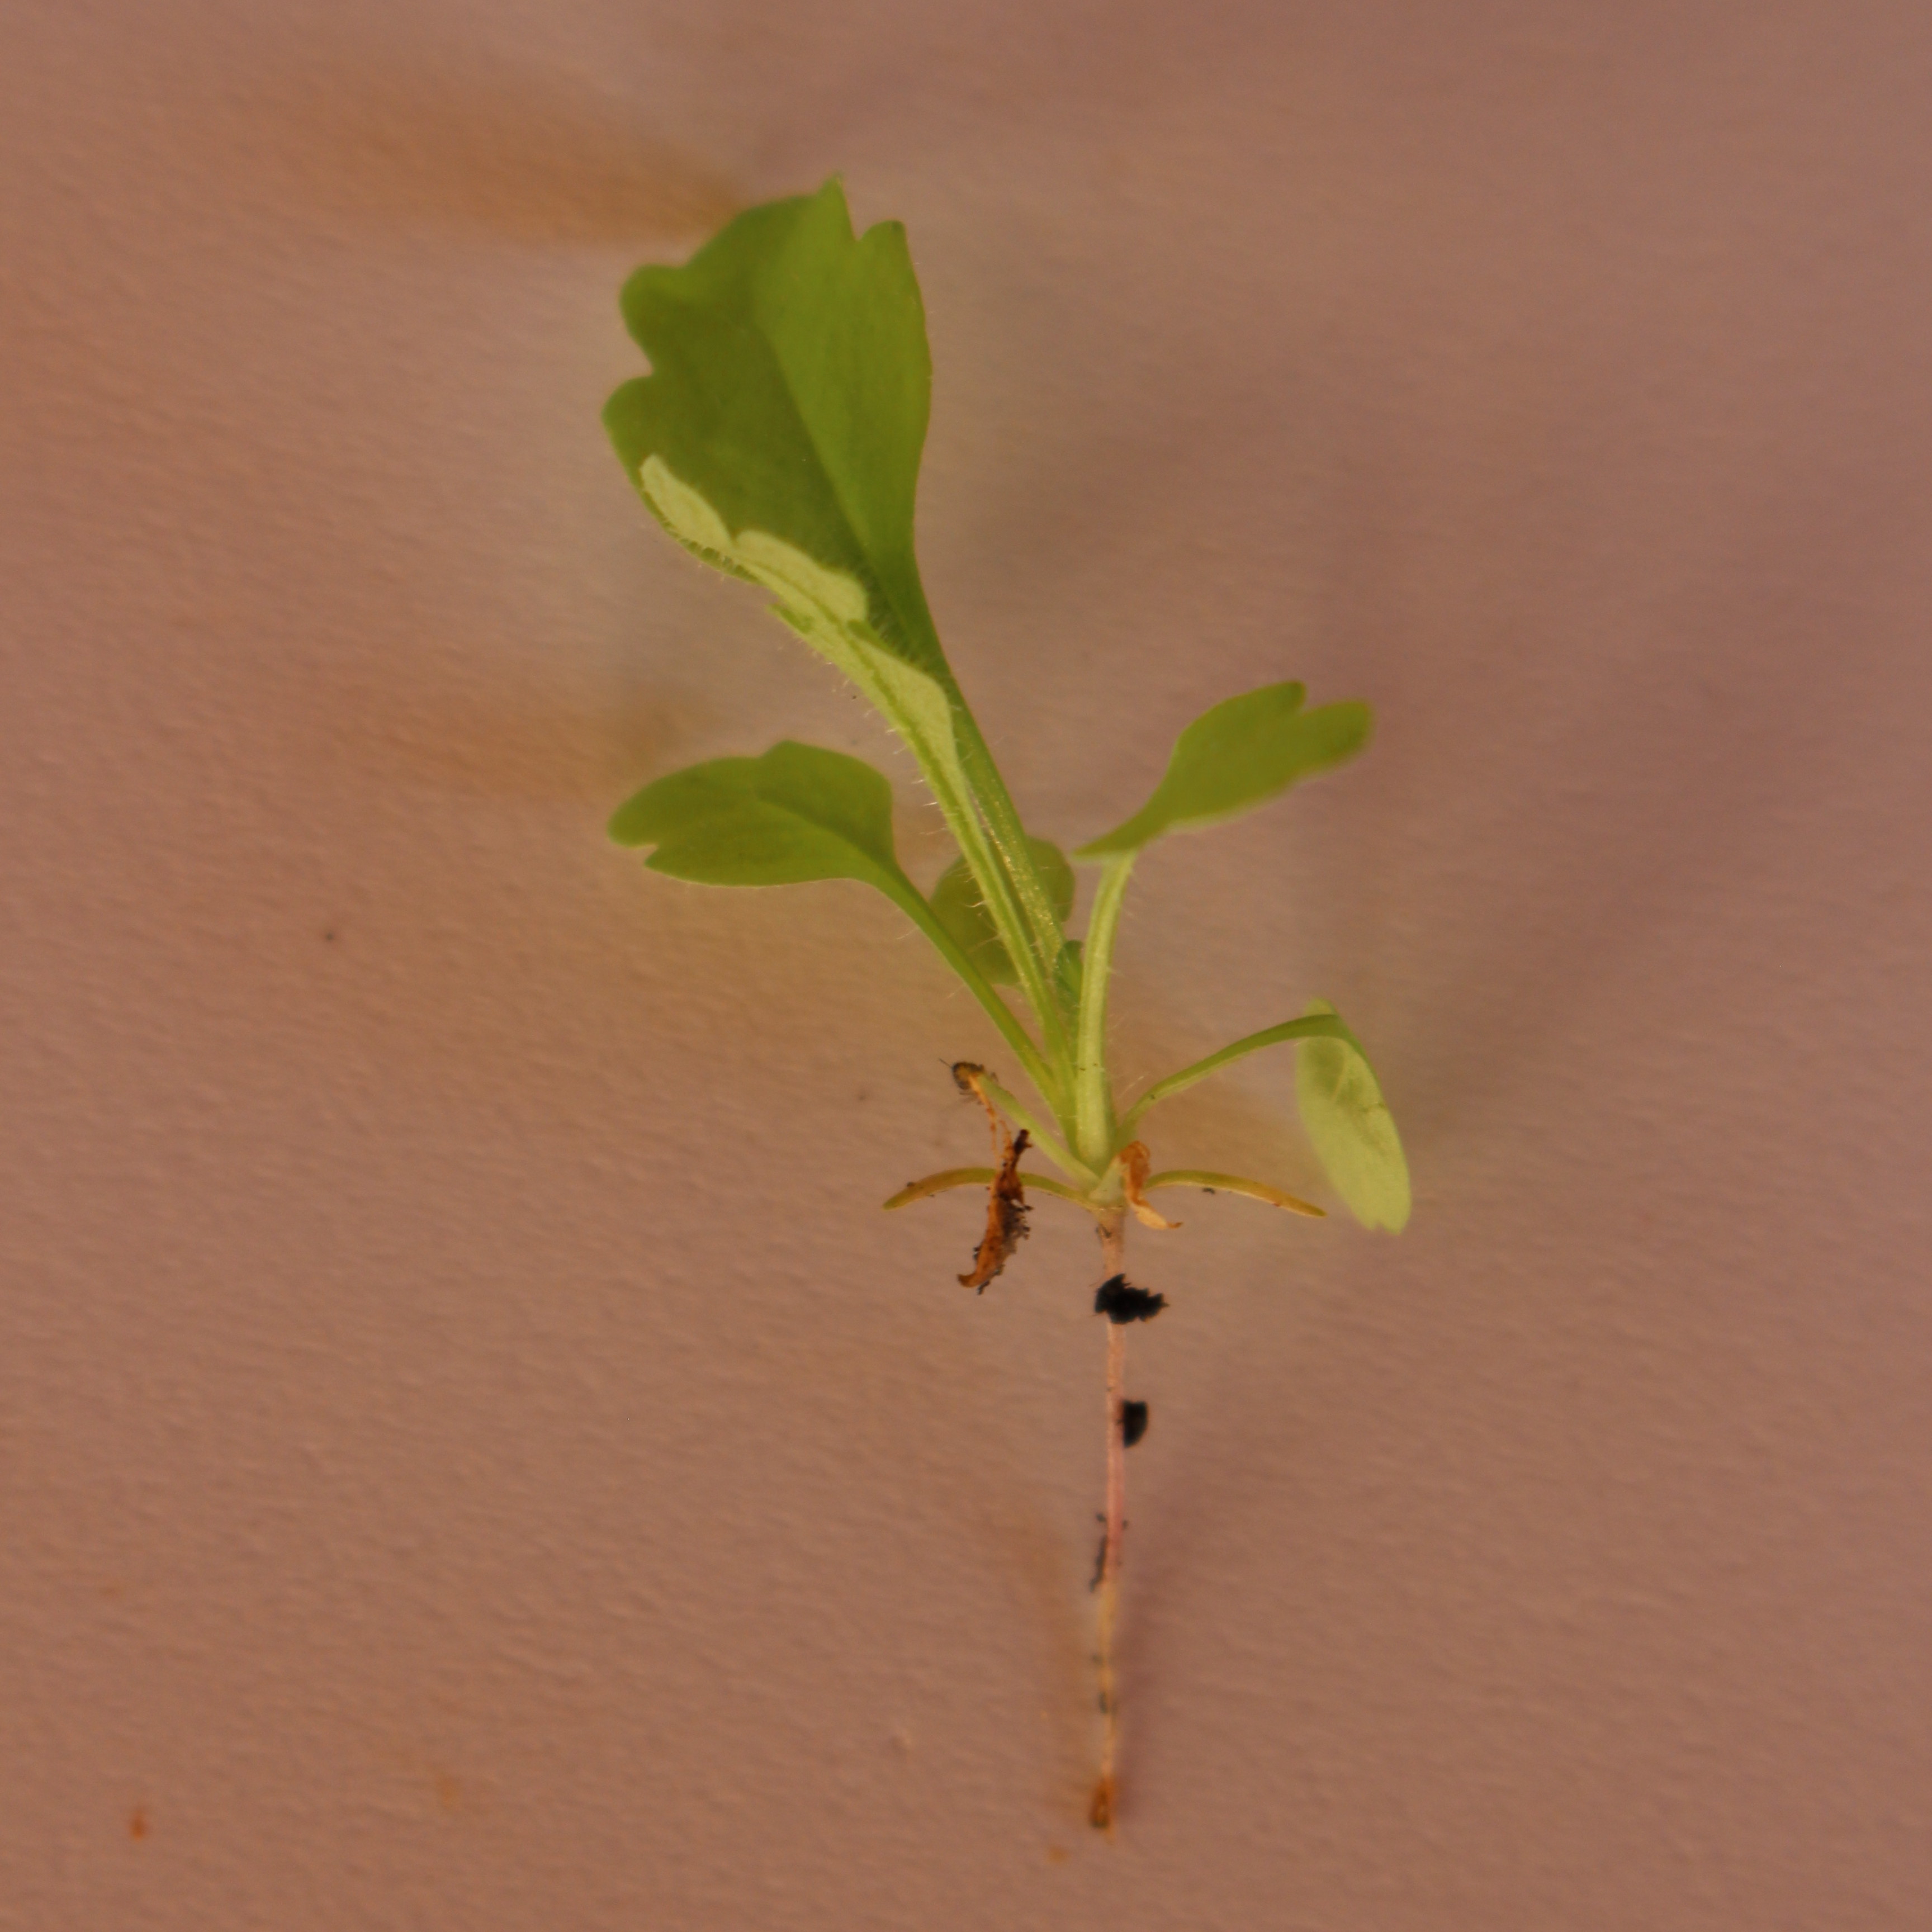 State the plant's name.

Papaver rhoeas
